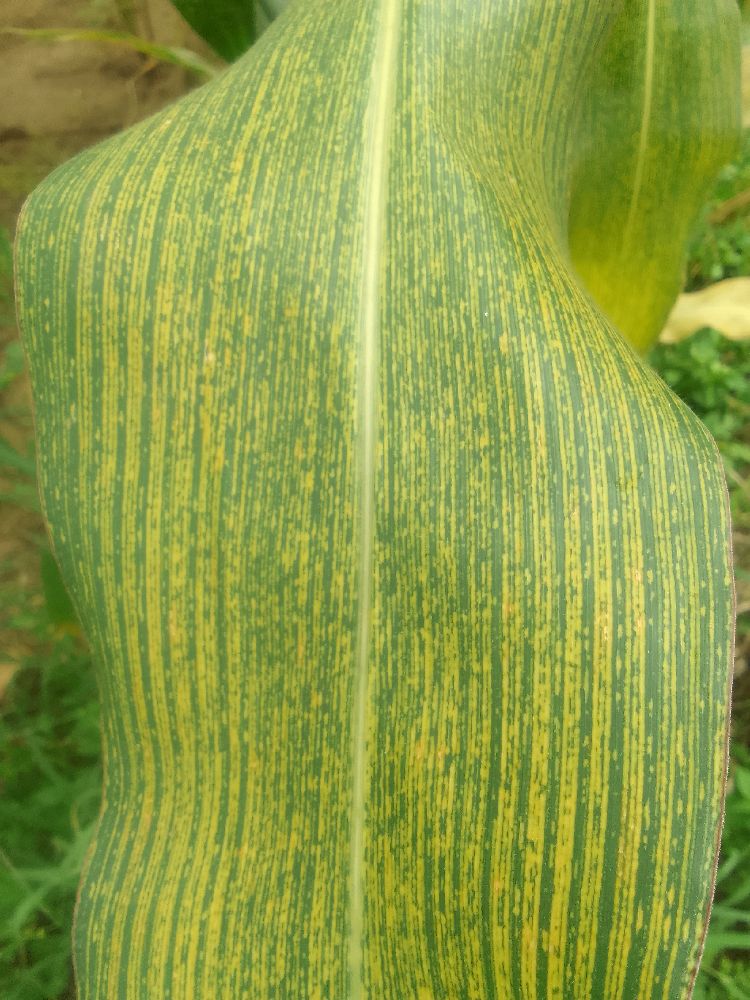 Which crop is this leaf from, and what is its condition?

maize, maize streak virus
